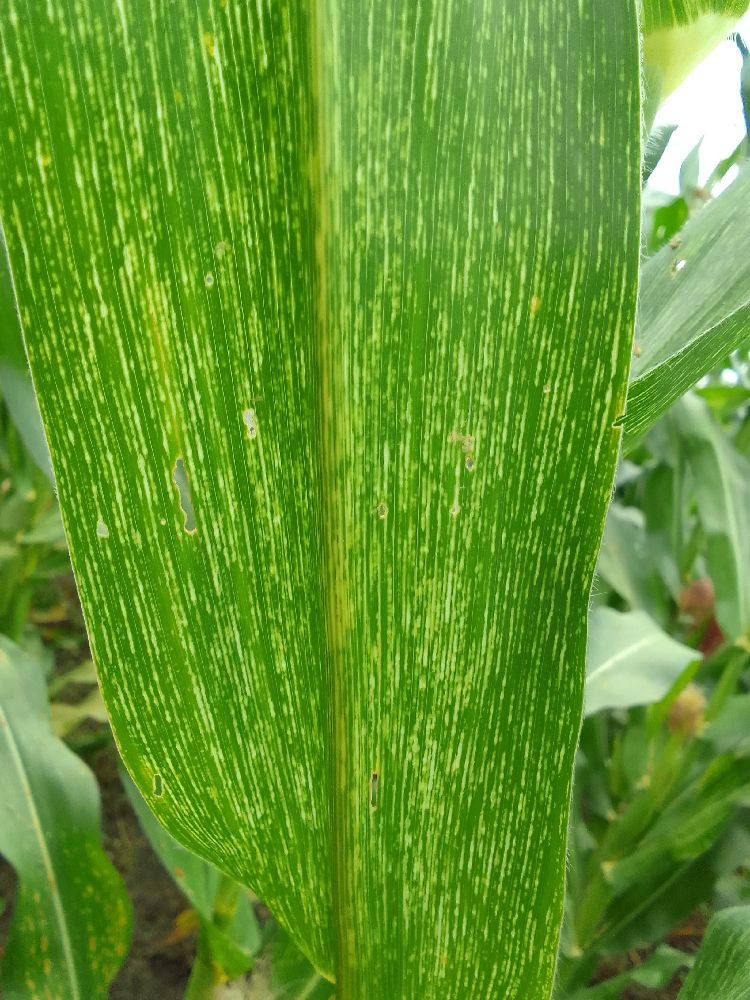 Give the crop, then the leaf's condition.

maize, maize streak virus
